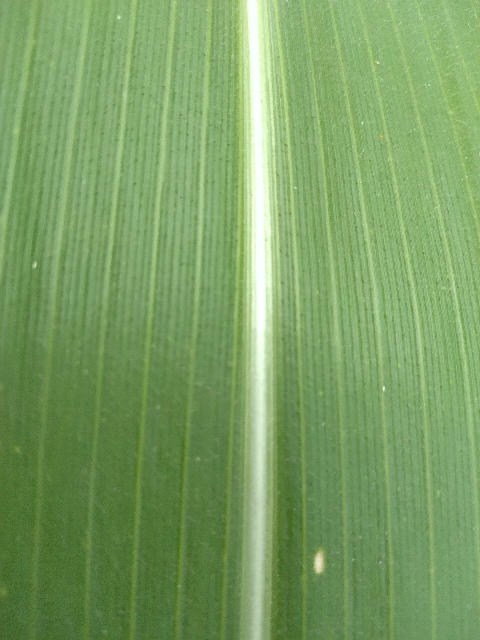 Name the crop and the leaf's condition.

maize, healthy
